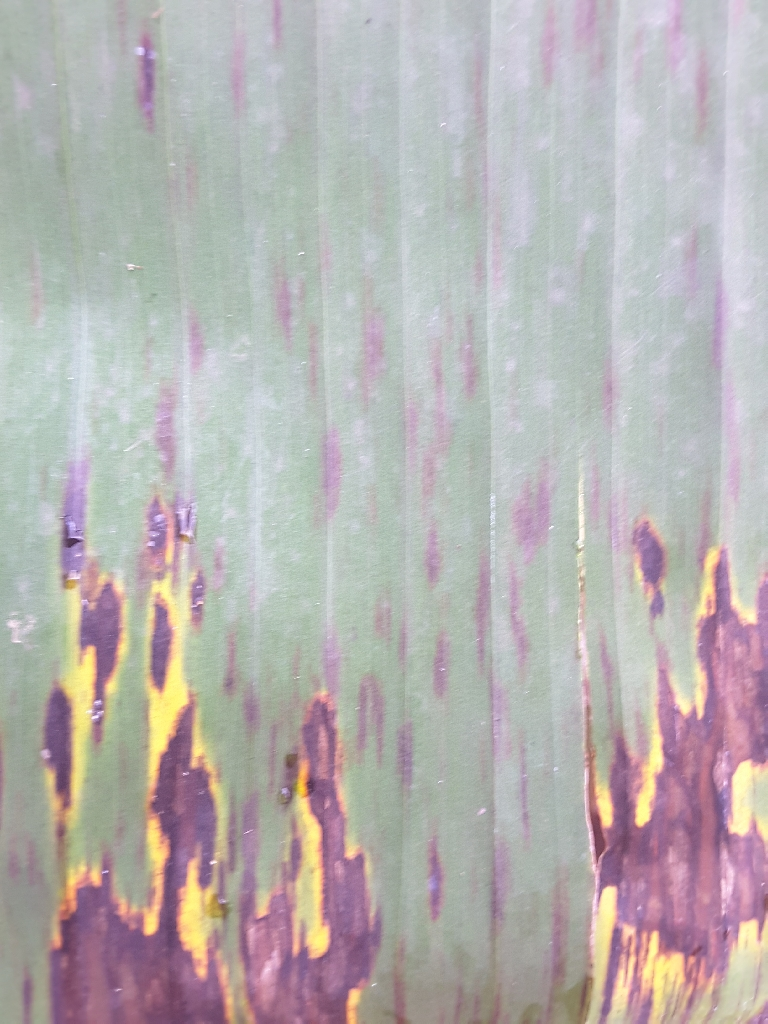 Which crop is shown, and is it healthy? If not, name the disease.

banana, black sigatoka
